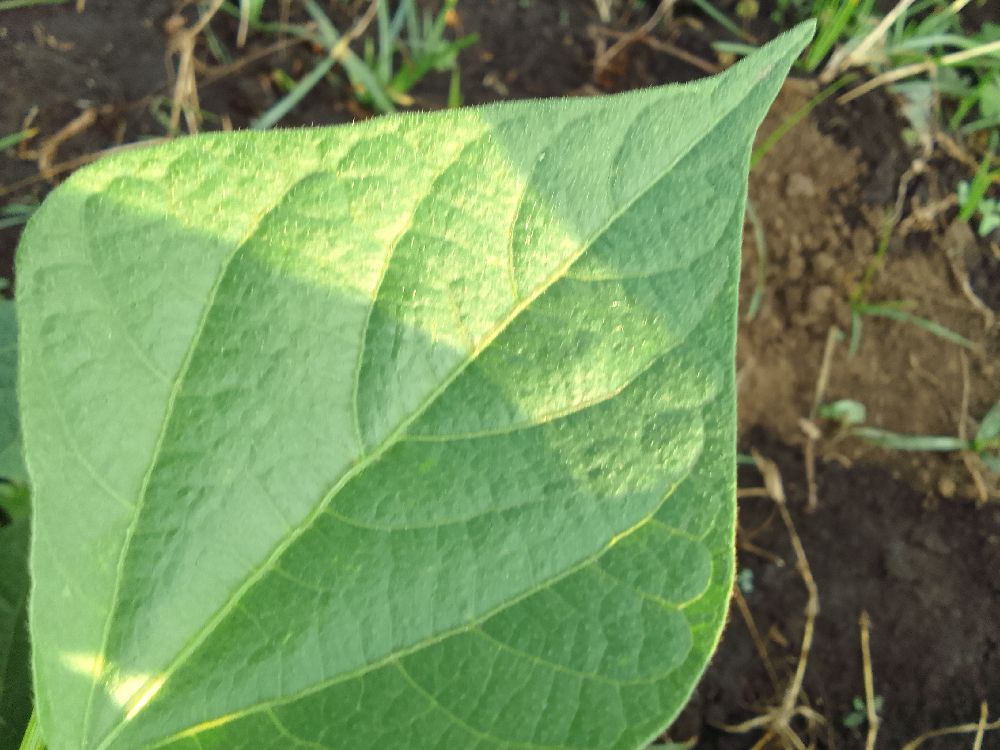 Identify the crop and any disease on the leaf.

common bean, healthy
